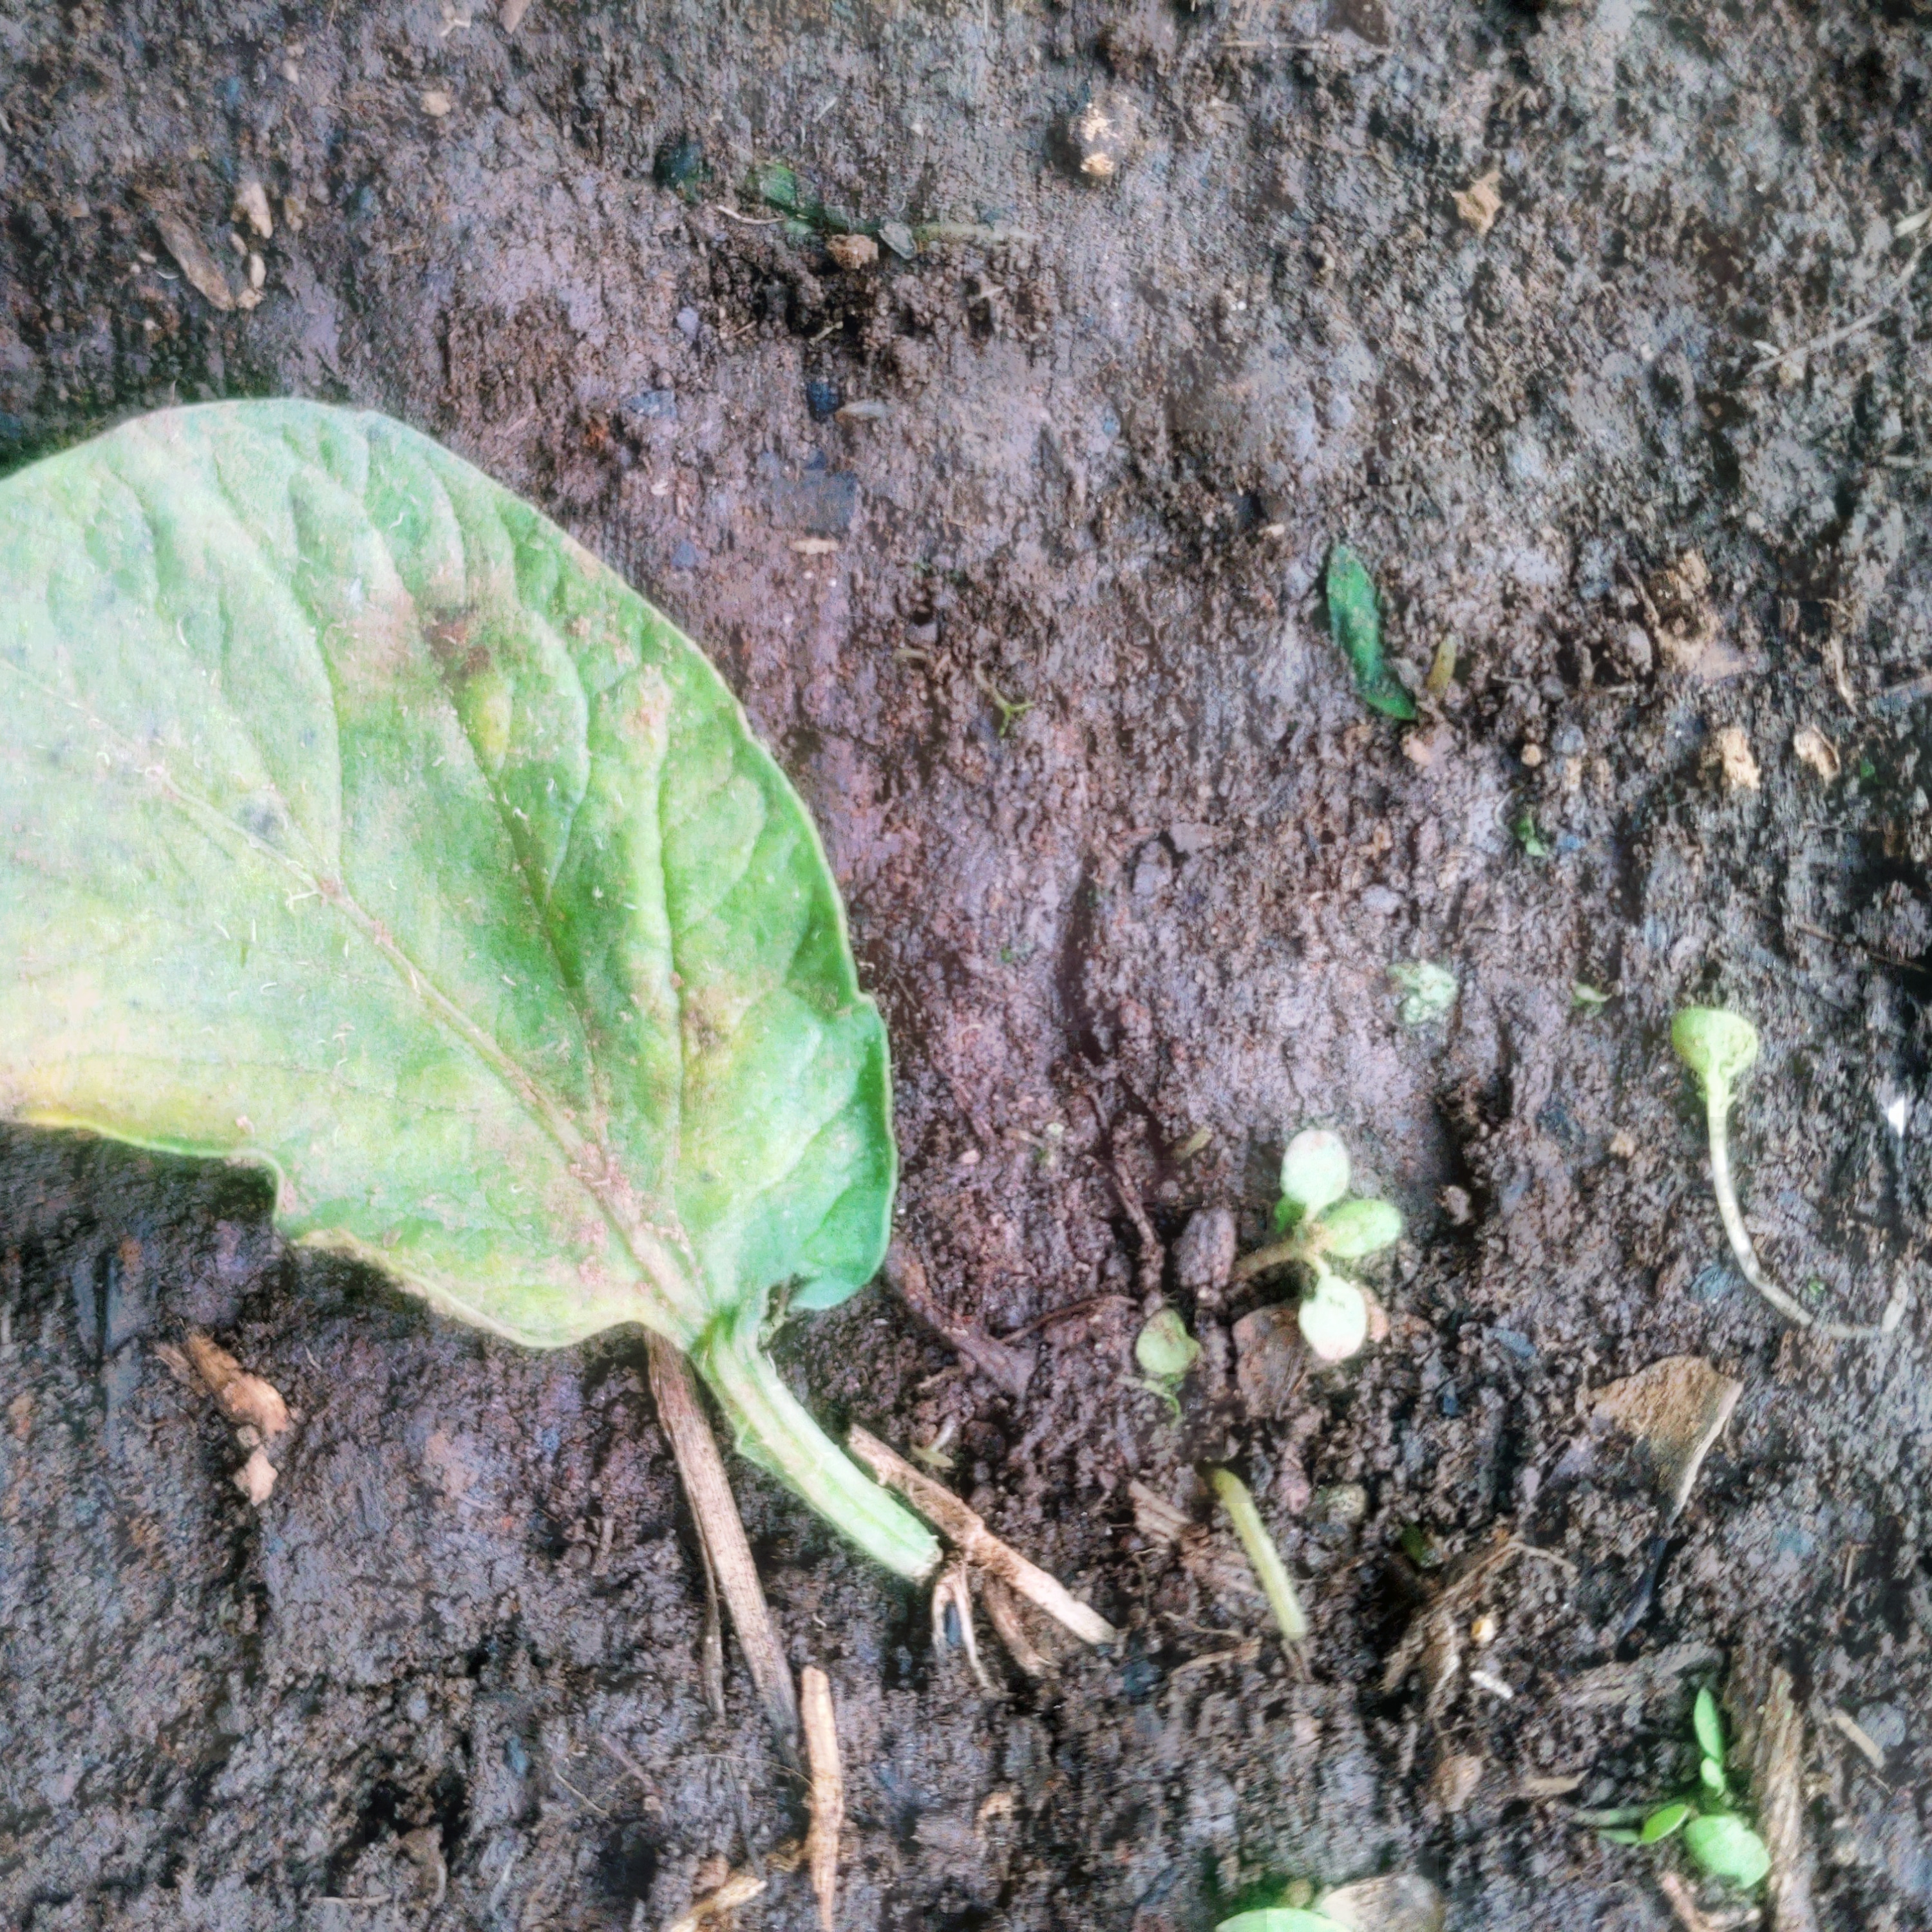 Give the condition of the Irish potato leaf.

late blight
